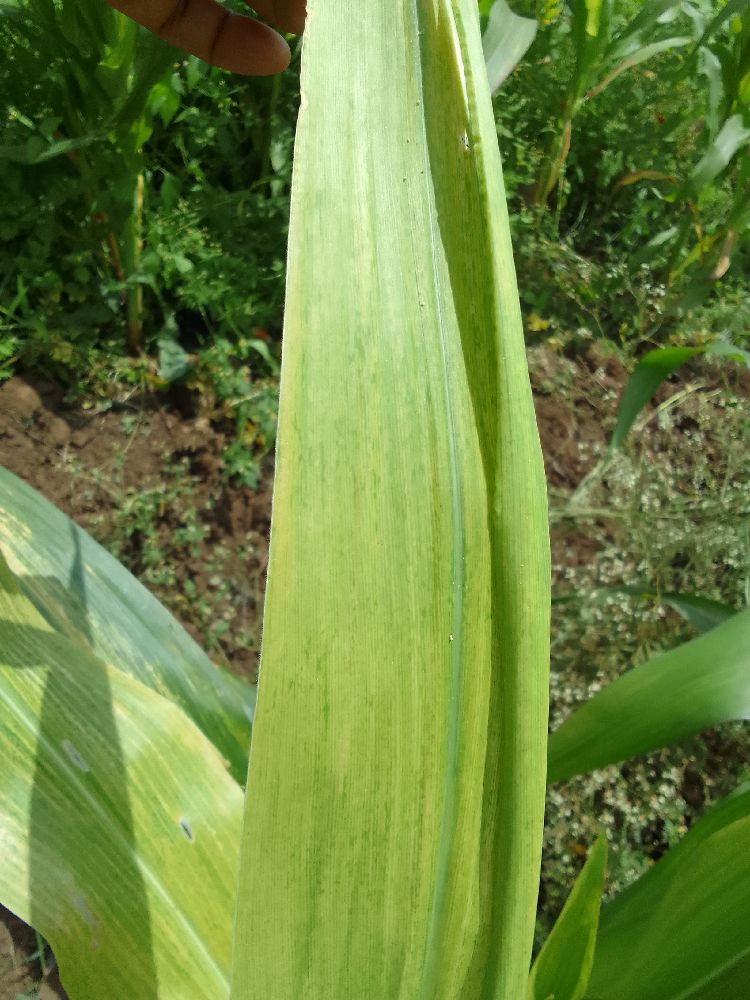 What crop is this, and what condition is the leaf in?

maize, maize lethal necrosis
